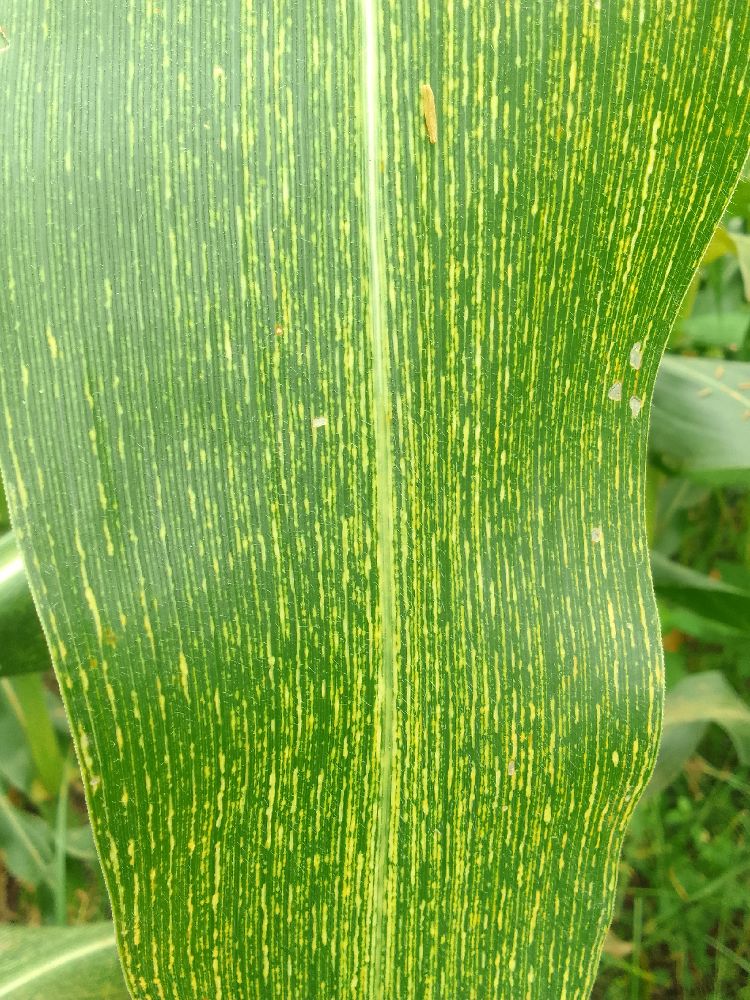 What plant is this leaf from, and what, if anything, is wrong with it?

maize, maize streak virus
